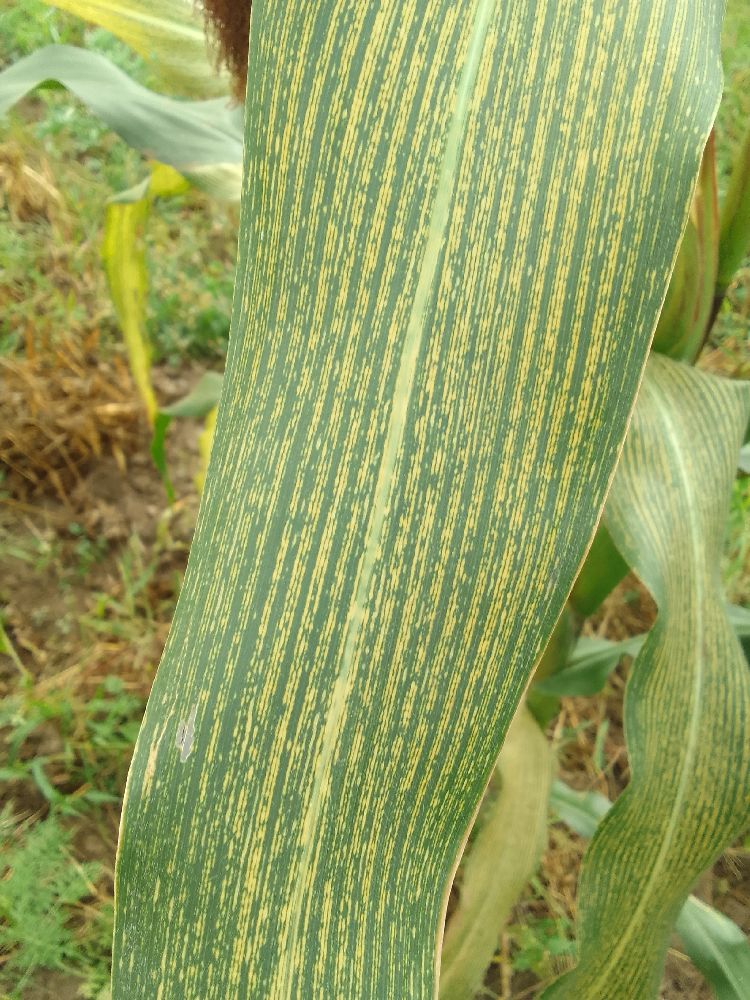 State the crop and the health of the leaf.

maize, maize streak virus
